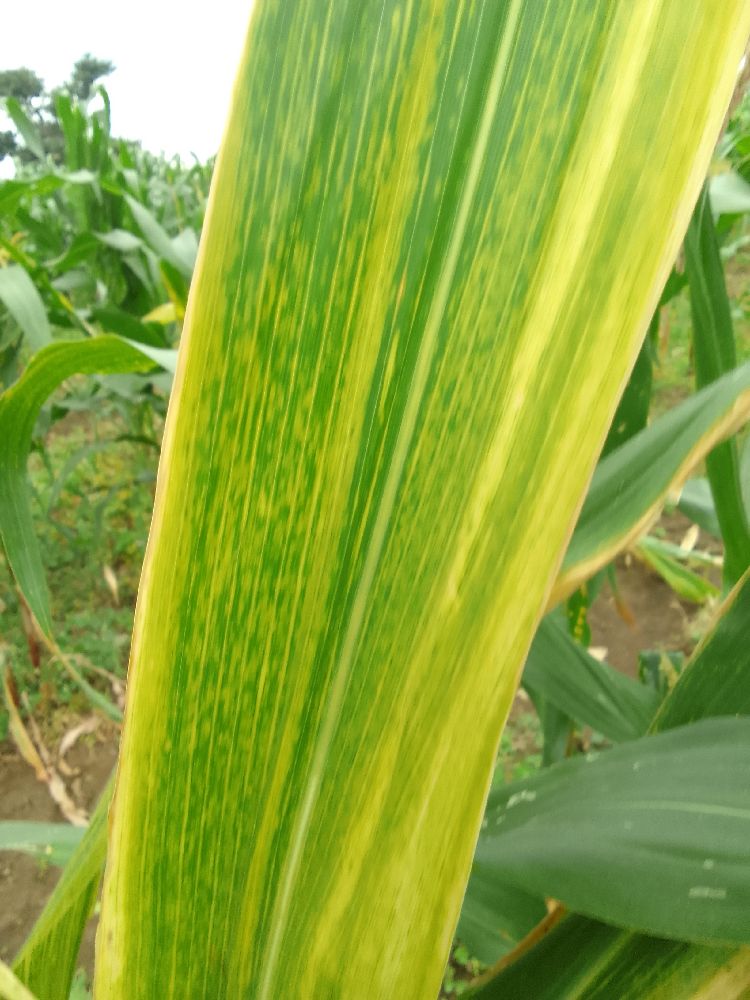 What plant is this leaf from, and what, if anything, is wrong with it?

maize, maize lethal necrosis
